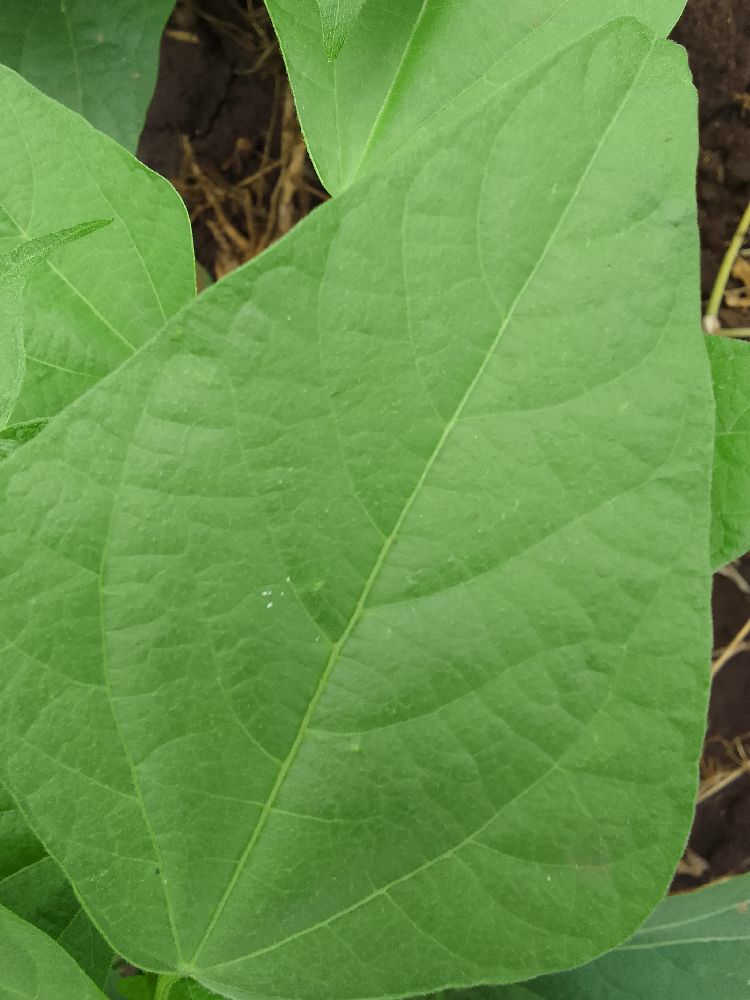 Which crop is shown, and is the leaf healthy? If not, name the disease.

common bean, healthy
